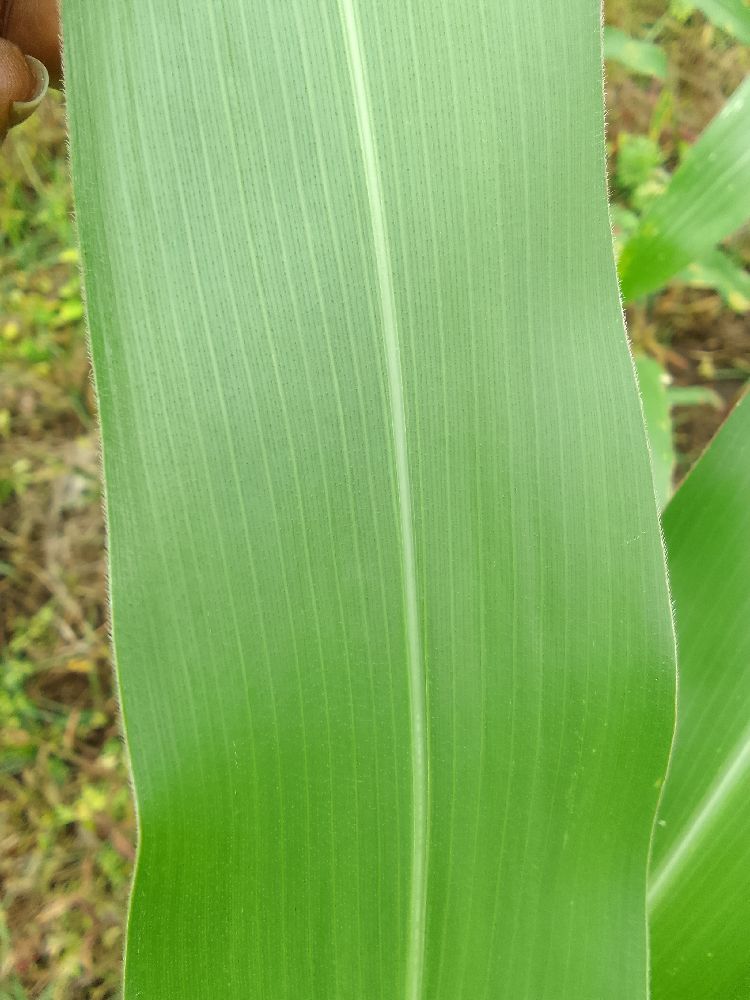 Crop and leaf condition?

maize, healthy
